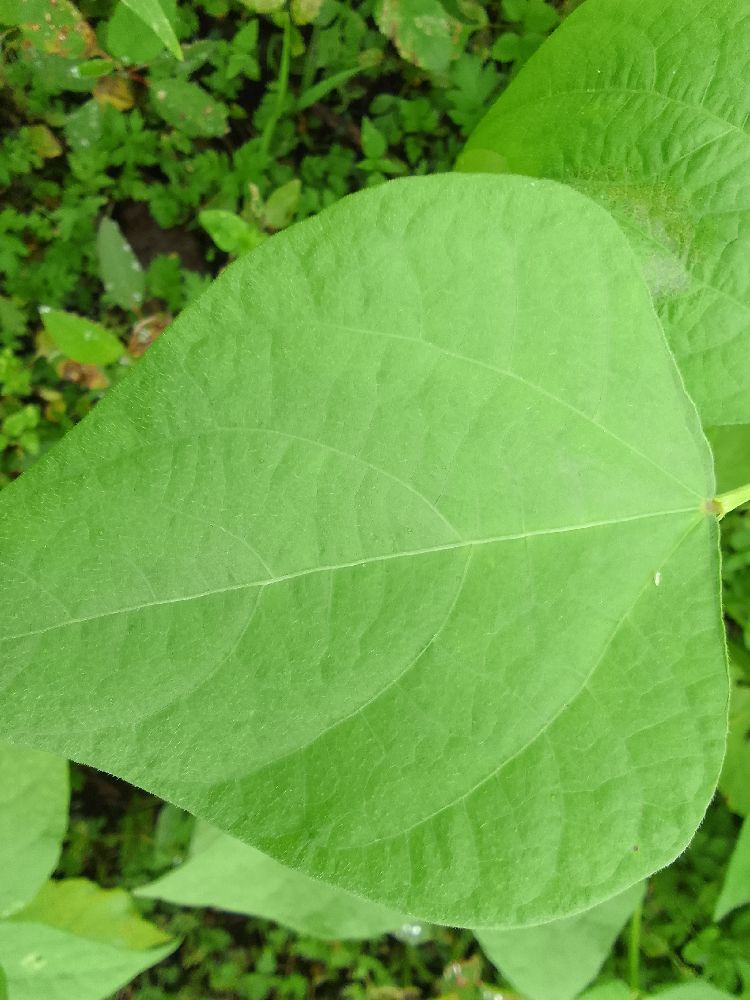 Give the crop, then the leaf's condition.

common bean, healthy
